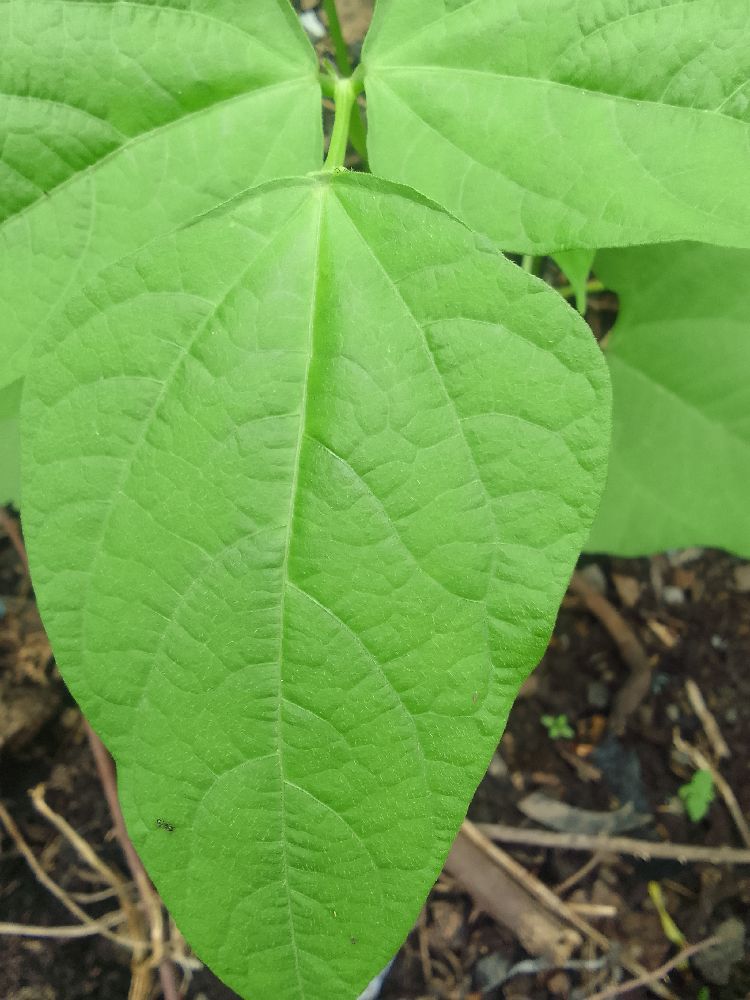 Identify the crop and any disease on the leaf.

common bean, healthy
